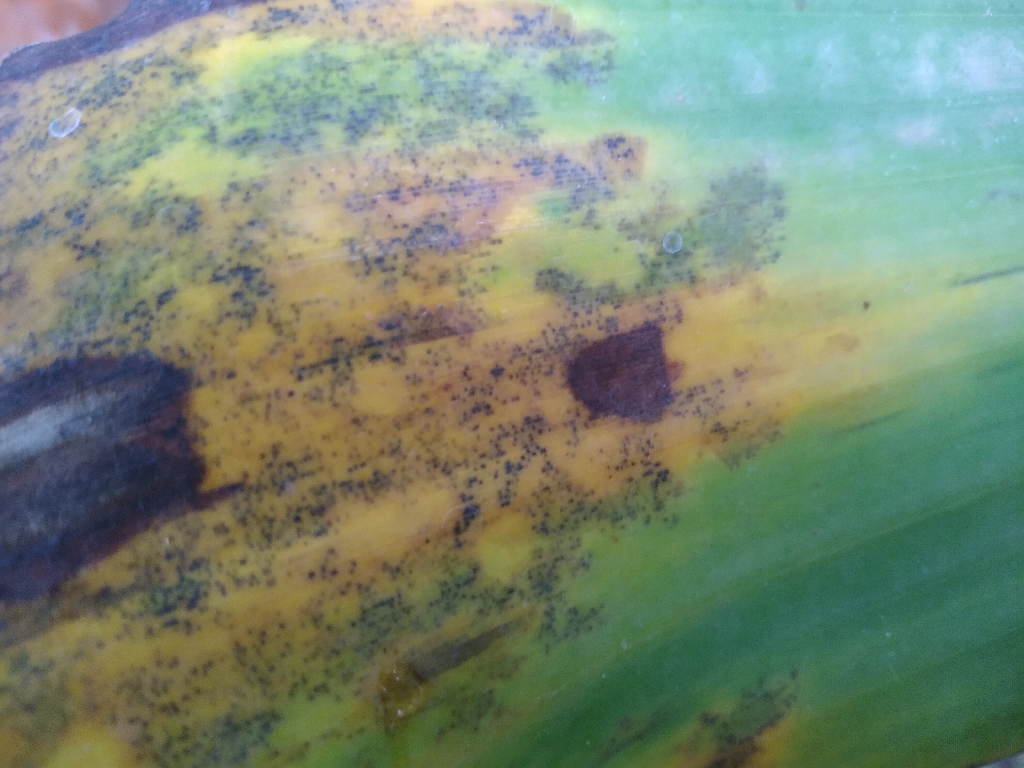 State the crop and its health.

banana, black sigatoka
